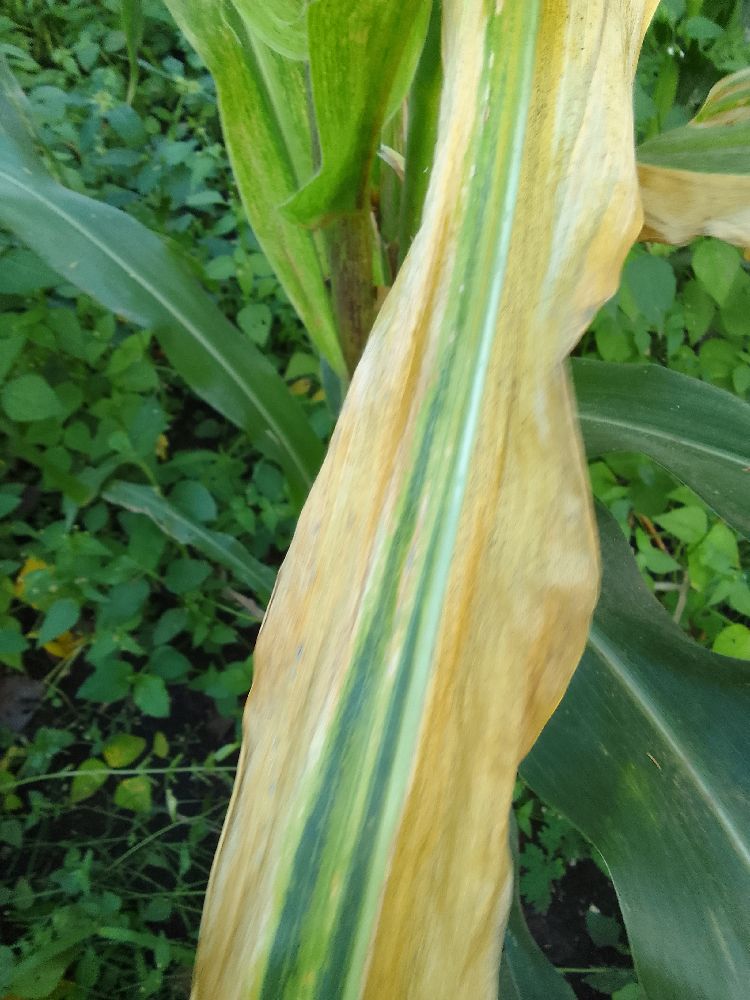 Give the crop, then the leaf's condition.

maize, maize lethal necrosis
